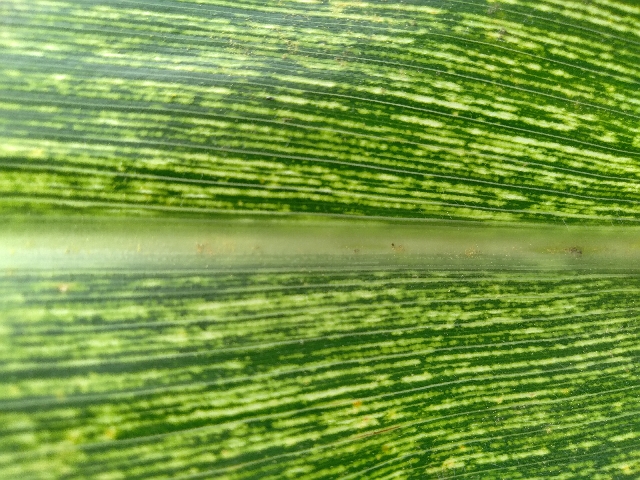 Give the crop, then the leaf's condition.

maize, maize streak virus
